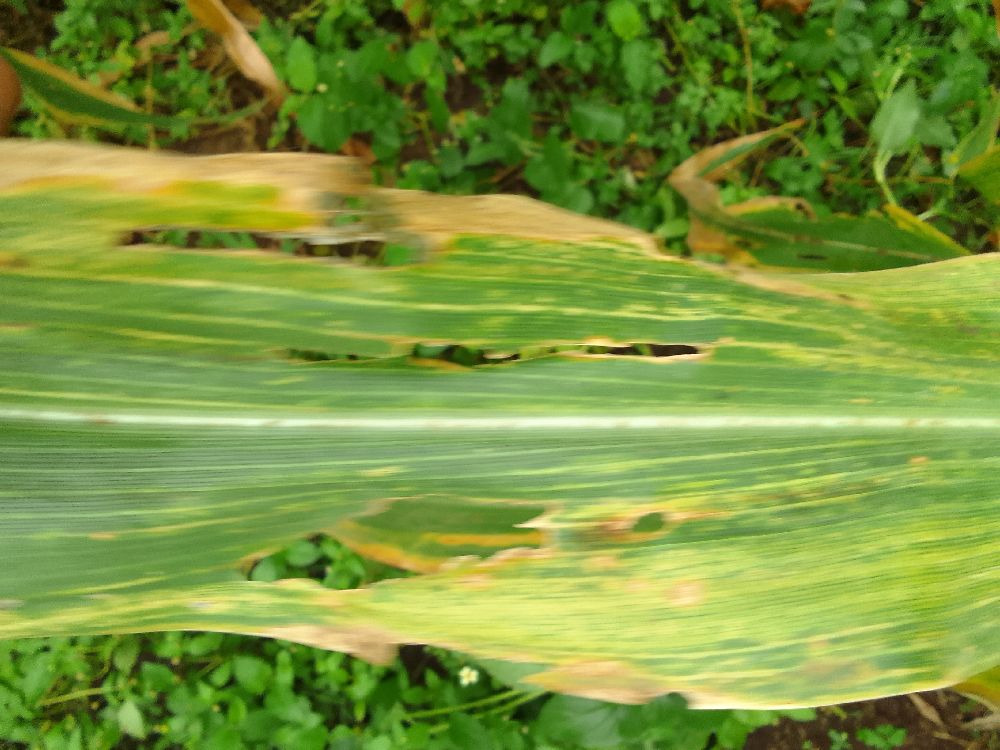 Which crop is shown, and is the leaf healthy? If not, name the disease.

maize, maize lethal necrosis
